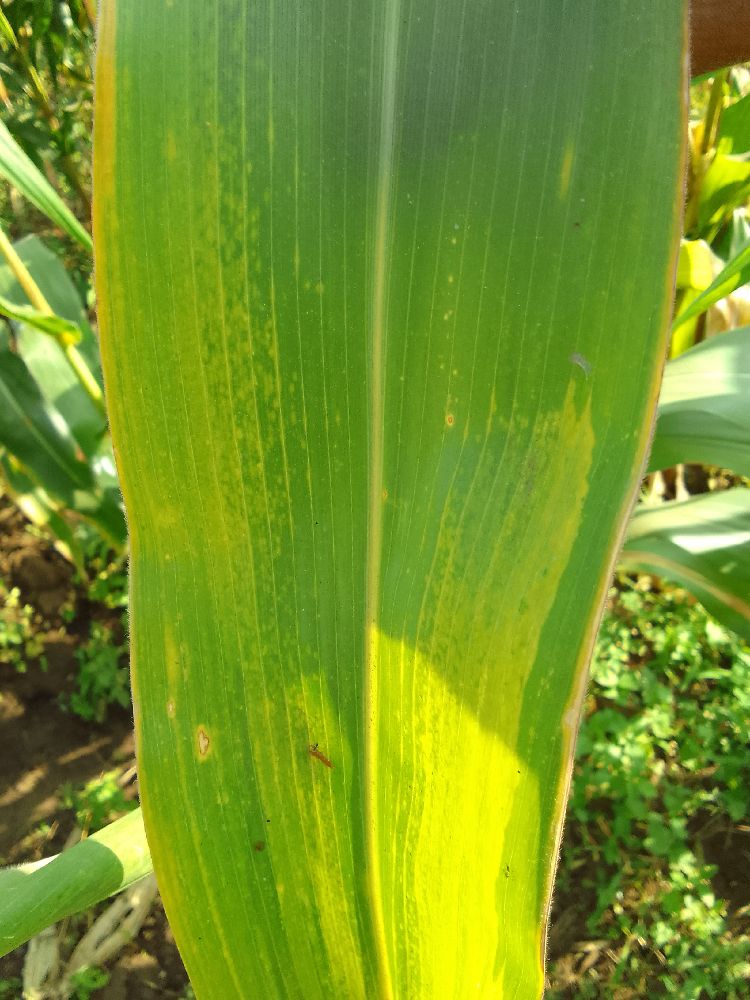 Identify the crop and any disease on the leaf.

maize, maize lethal necrosis
